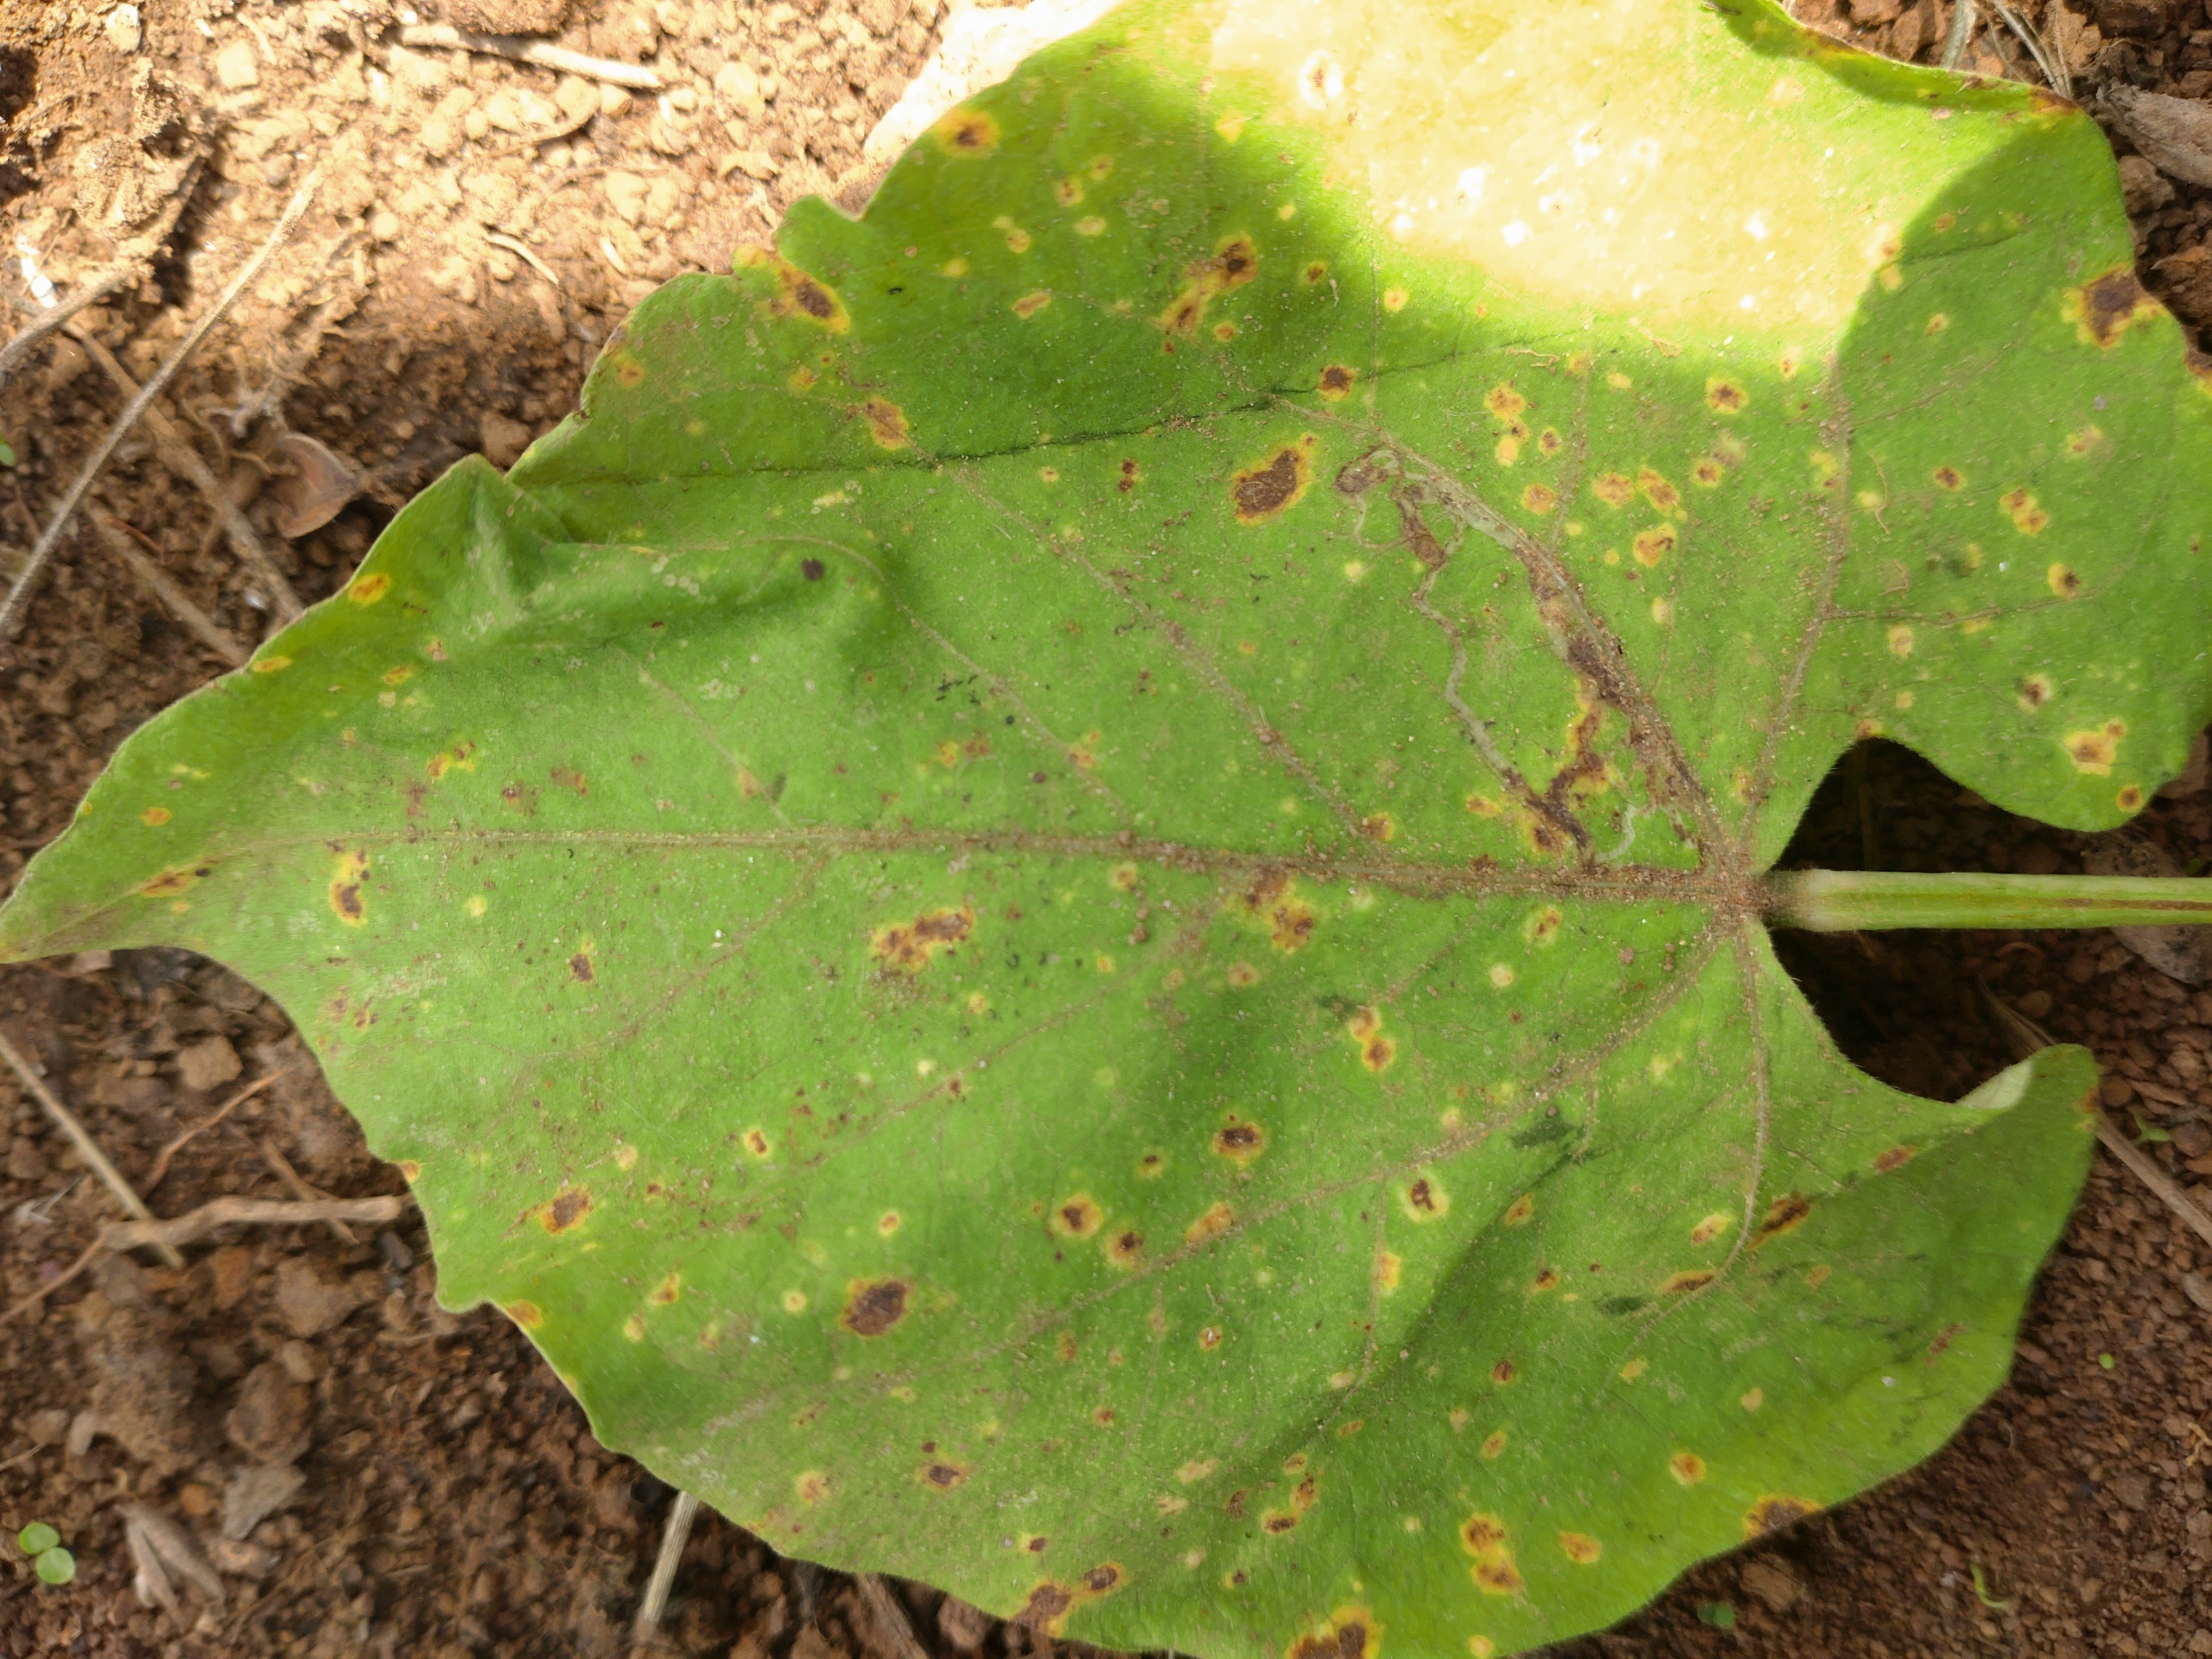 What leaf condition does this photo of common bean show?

rust
